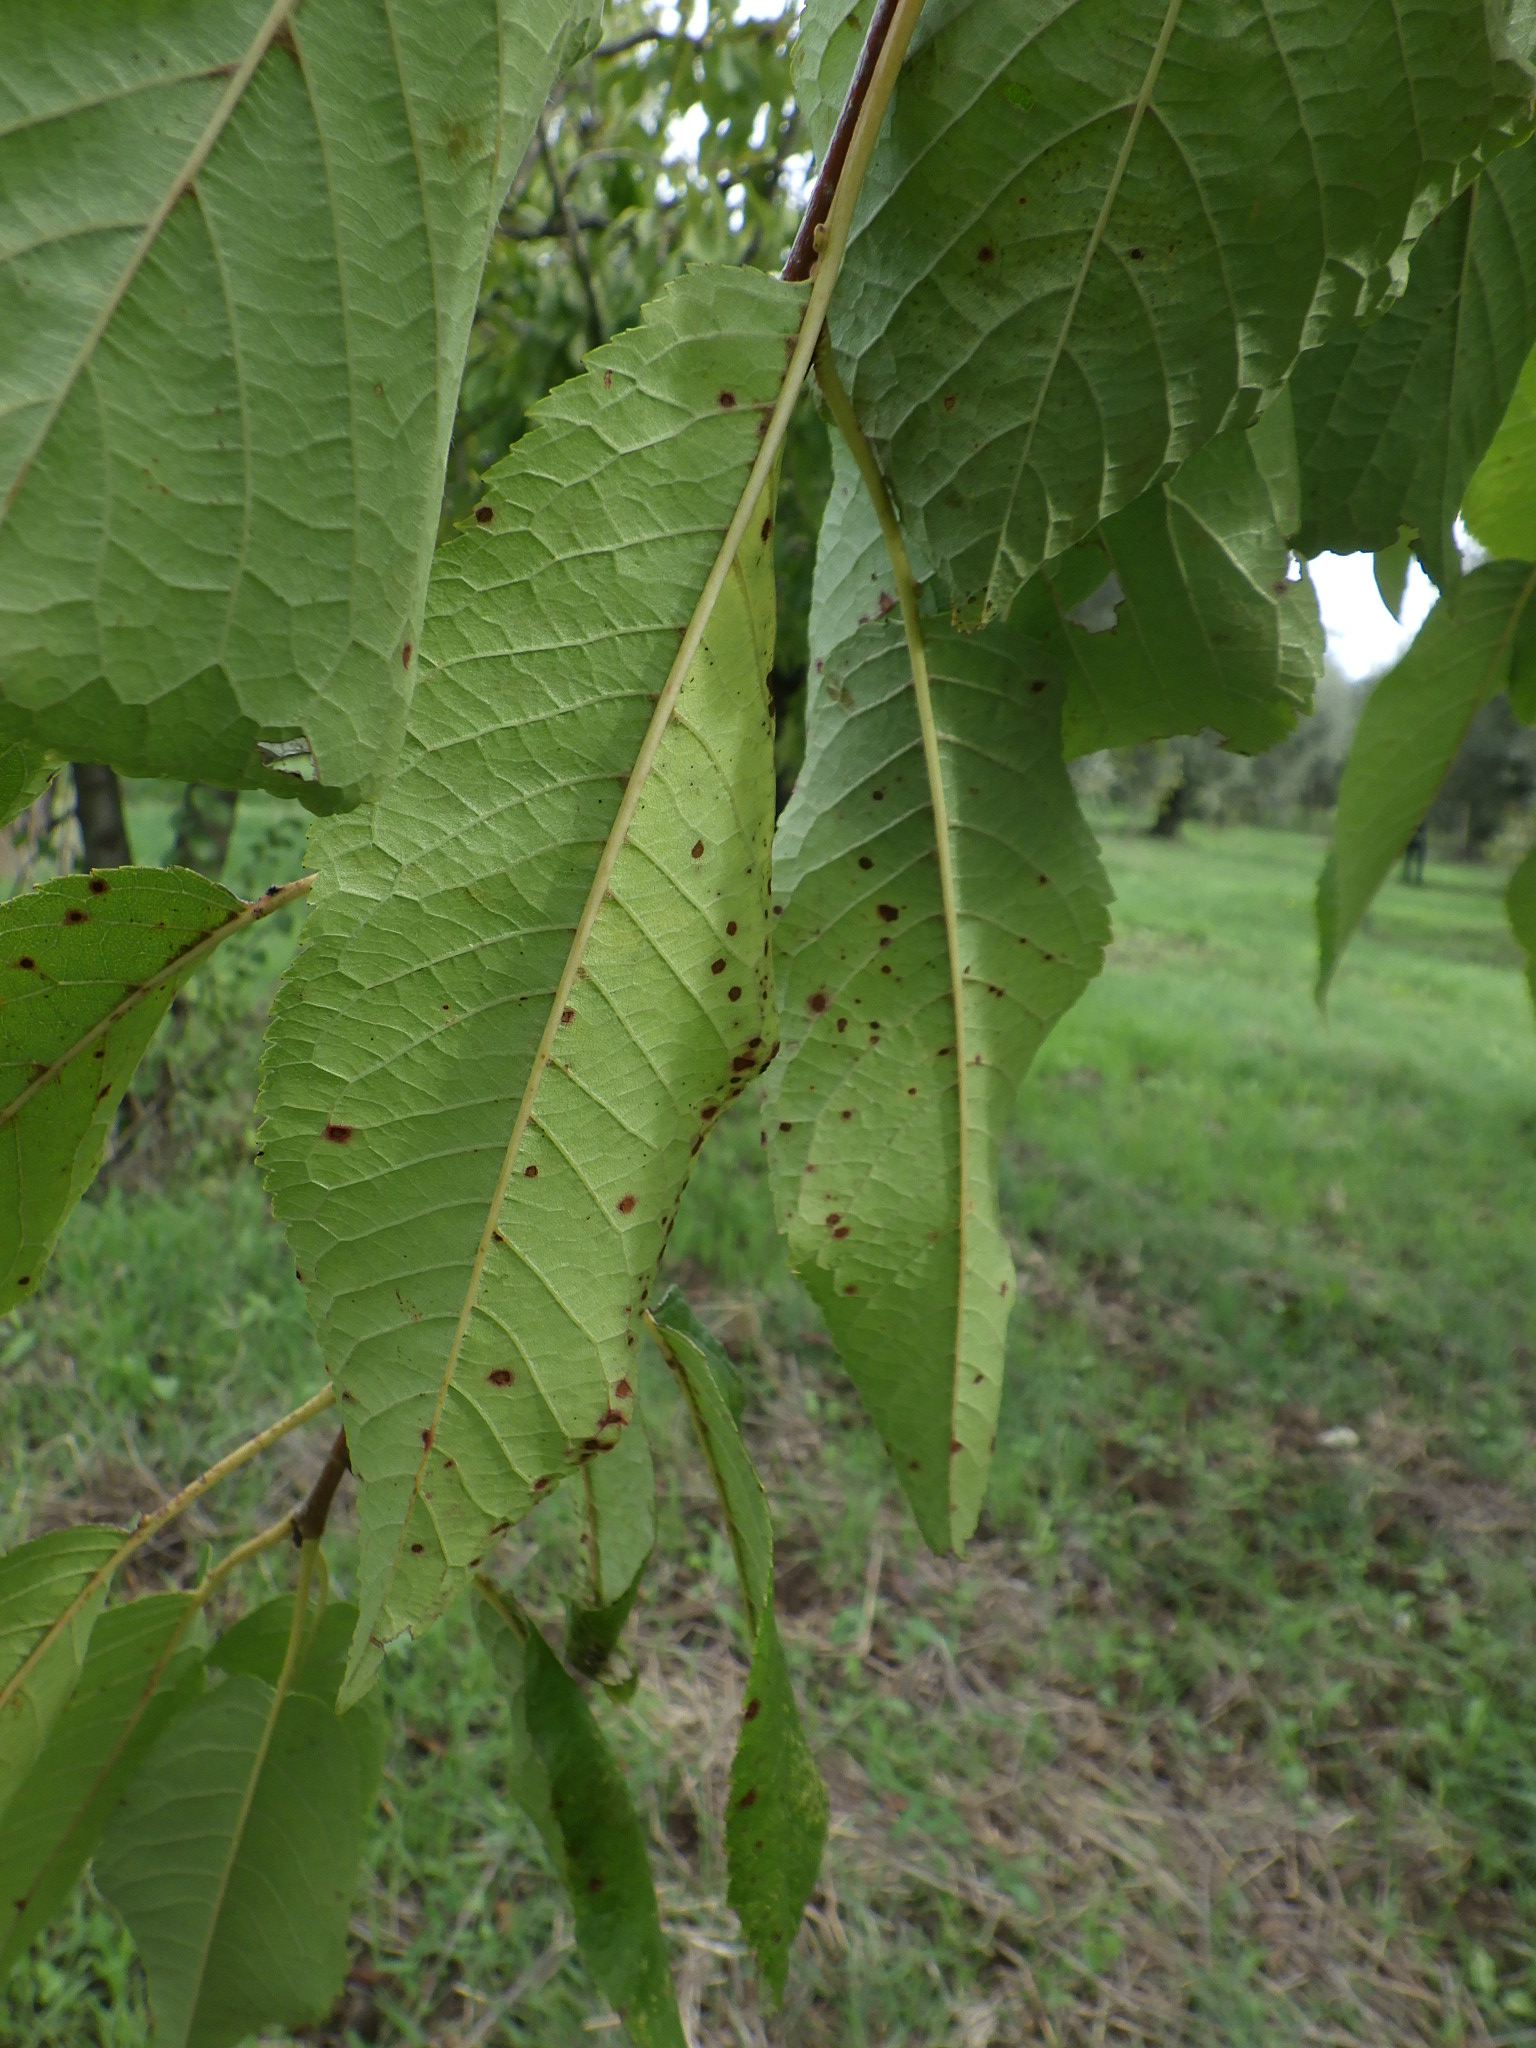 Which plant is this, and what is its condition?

cherry, leaf spot
